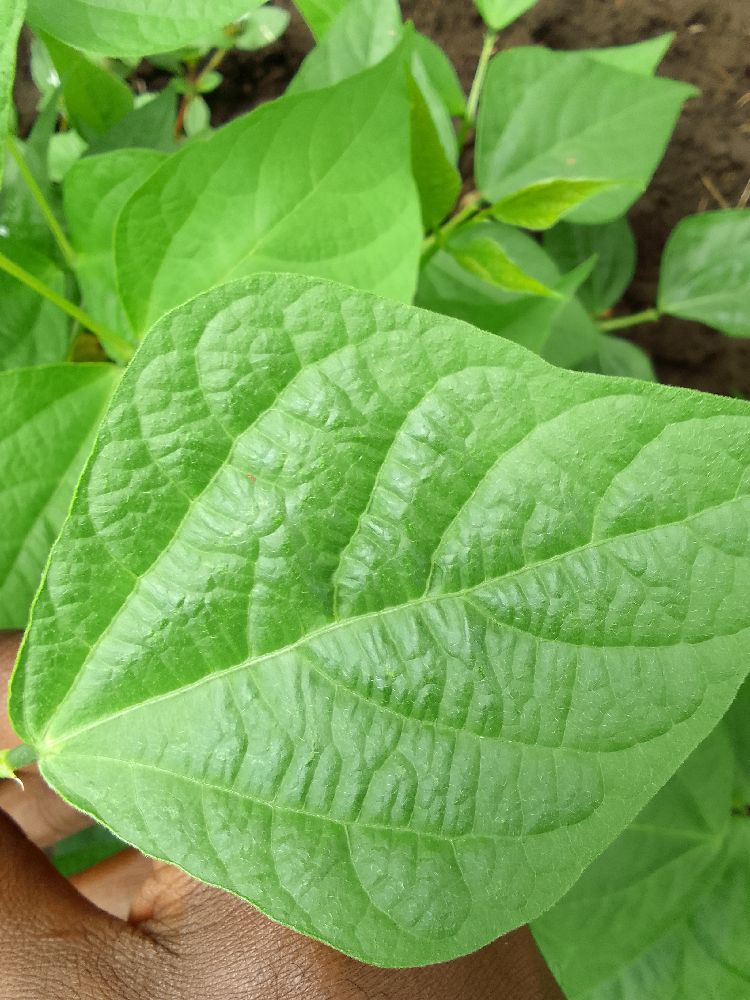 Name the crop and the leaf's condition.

common bean, healthy
